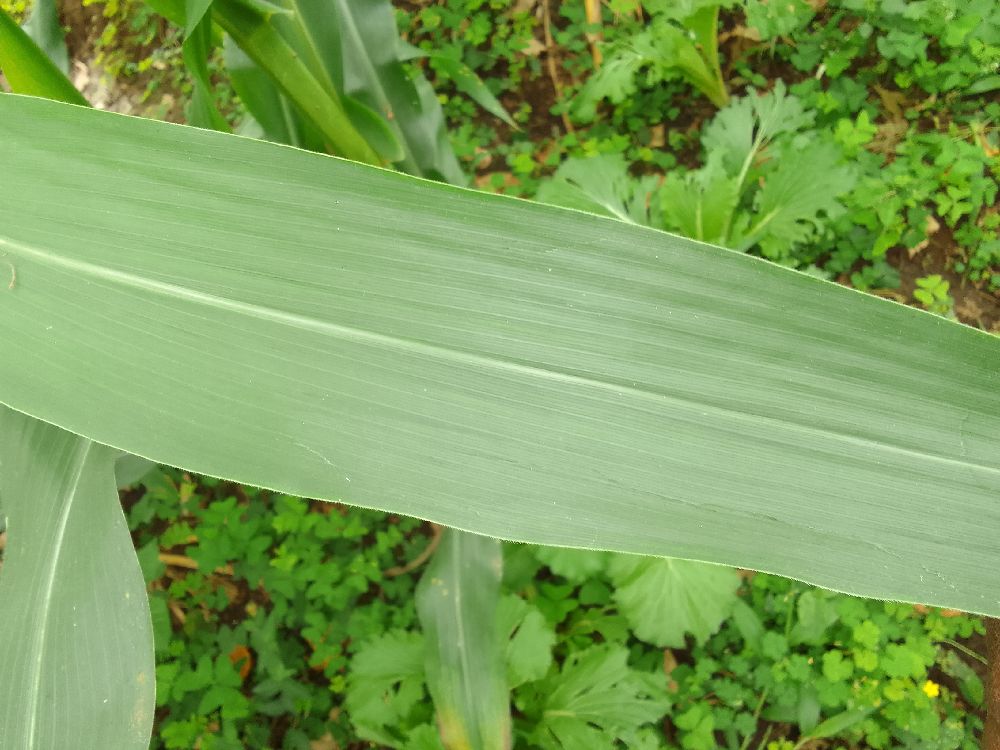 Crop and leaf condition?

maize, healthy
